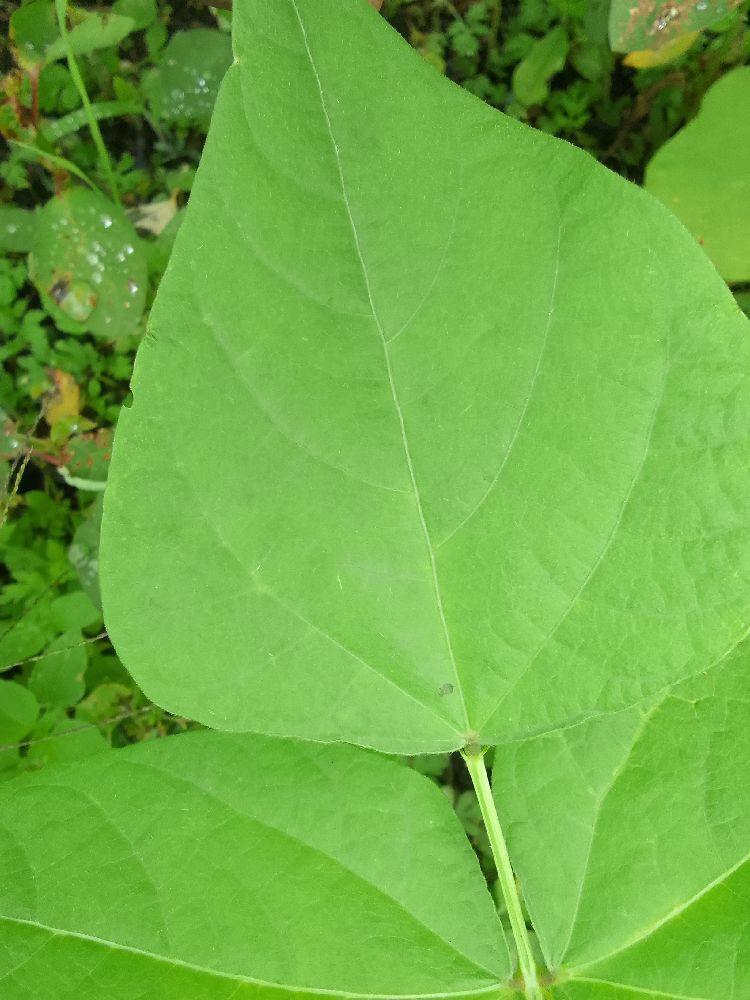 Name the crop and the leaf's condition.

common bean, healthy
